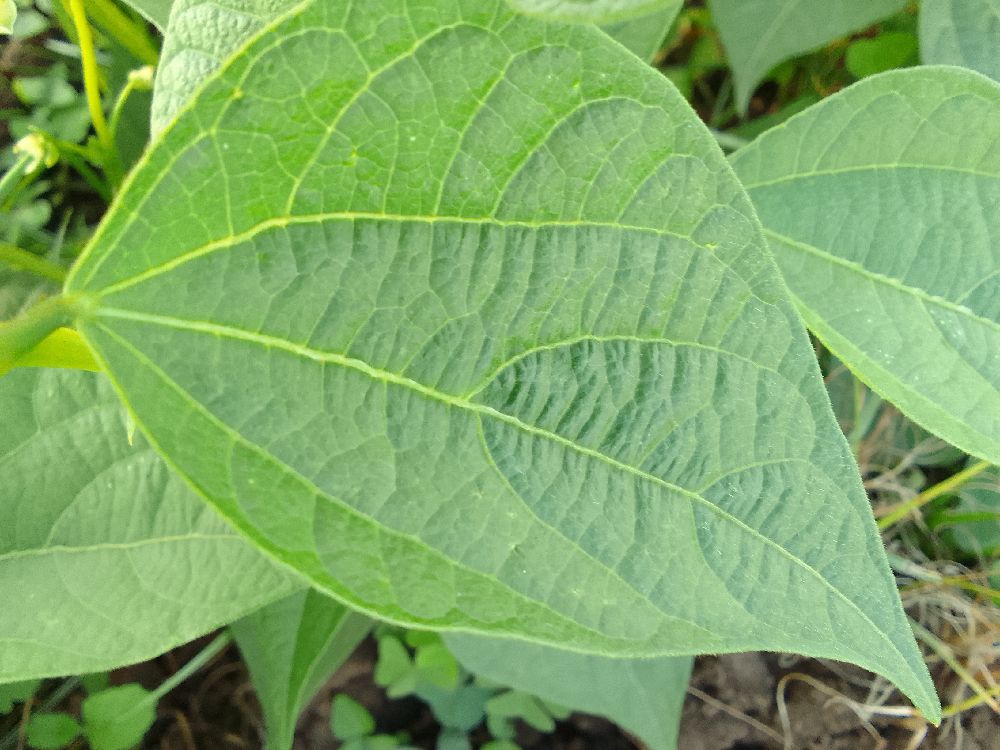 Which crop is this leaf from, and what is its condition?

common bean, healthy
